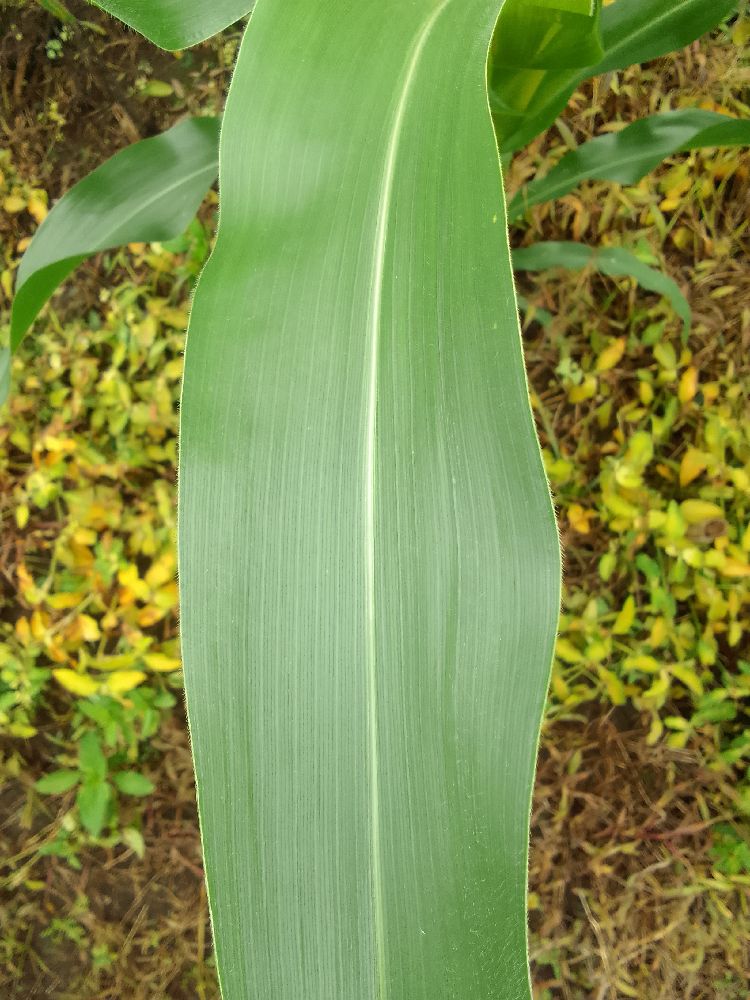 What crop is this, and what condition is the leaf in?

maize, healthy
